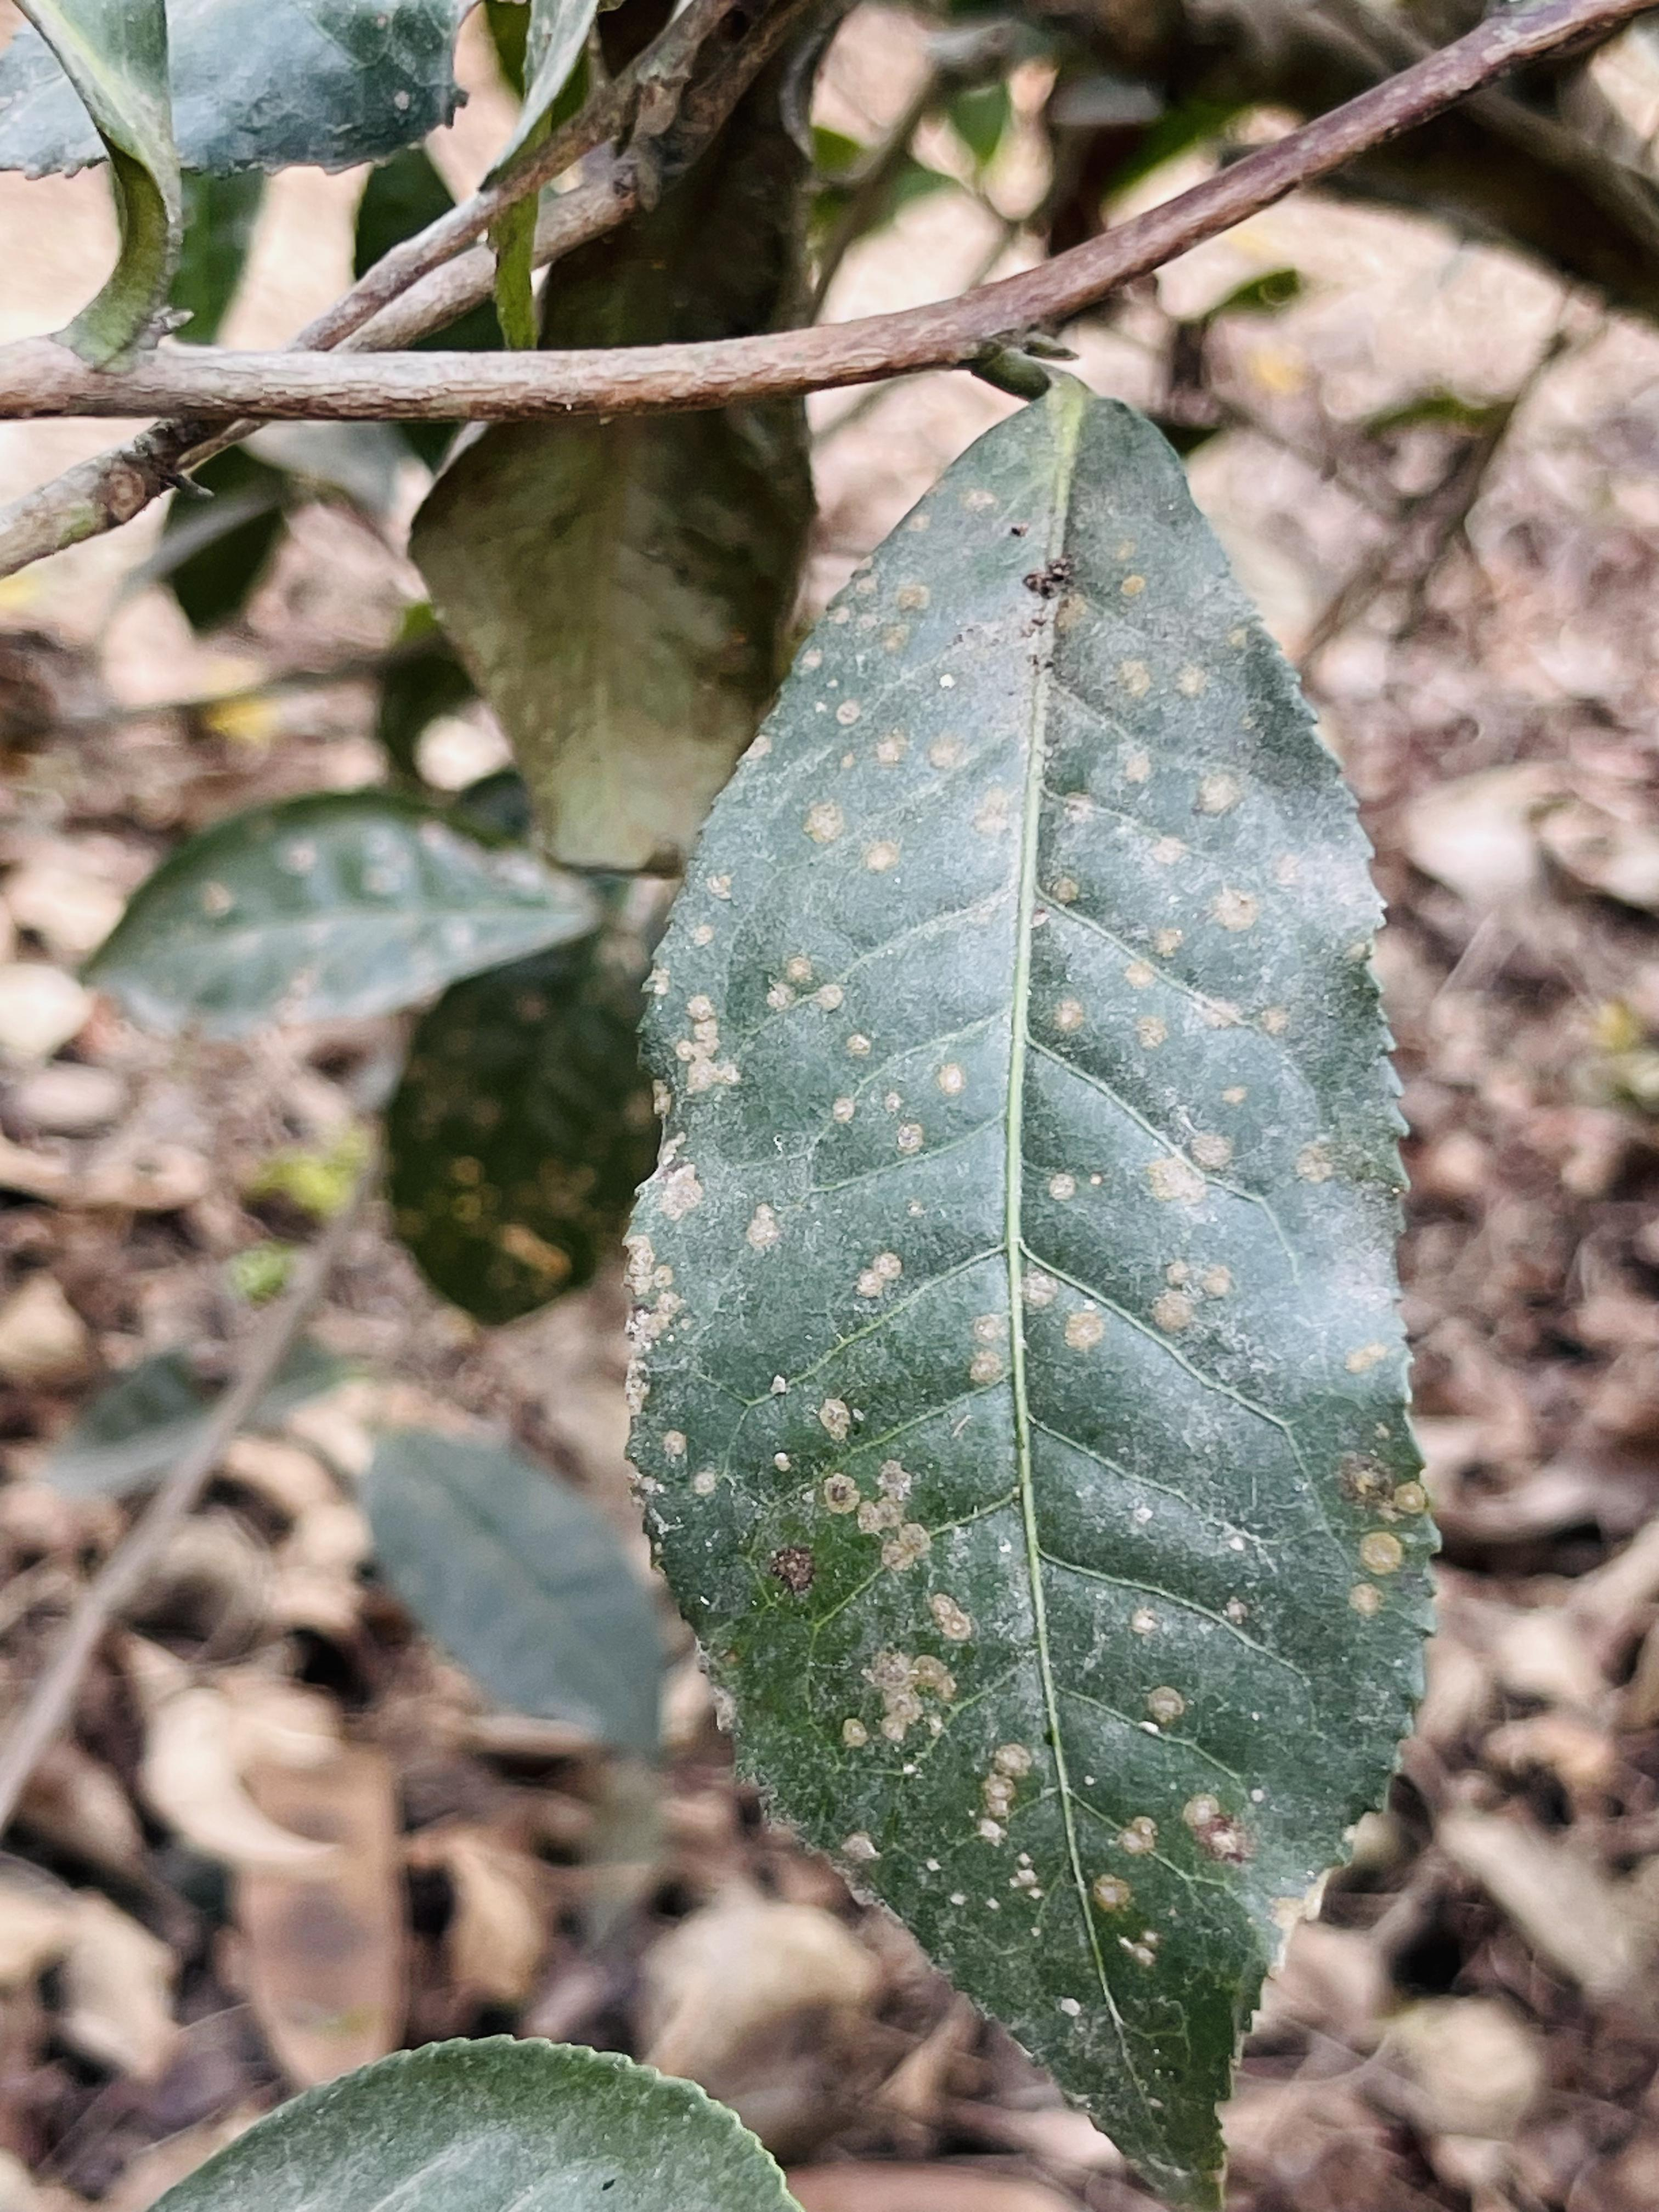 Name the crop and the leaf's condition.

tea, red rust
